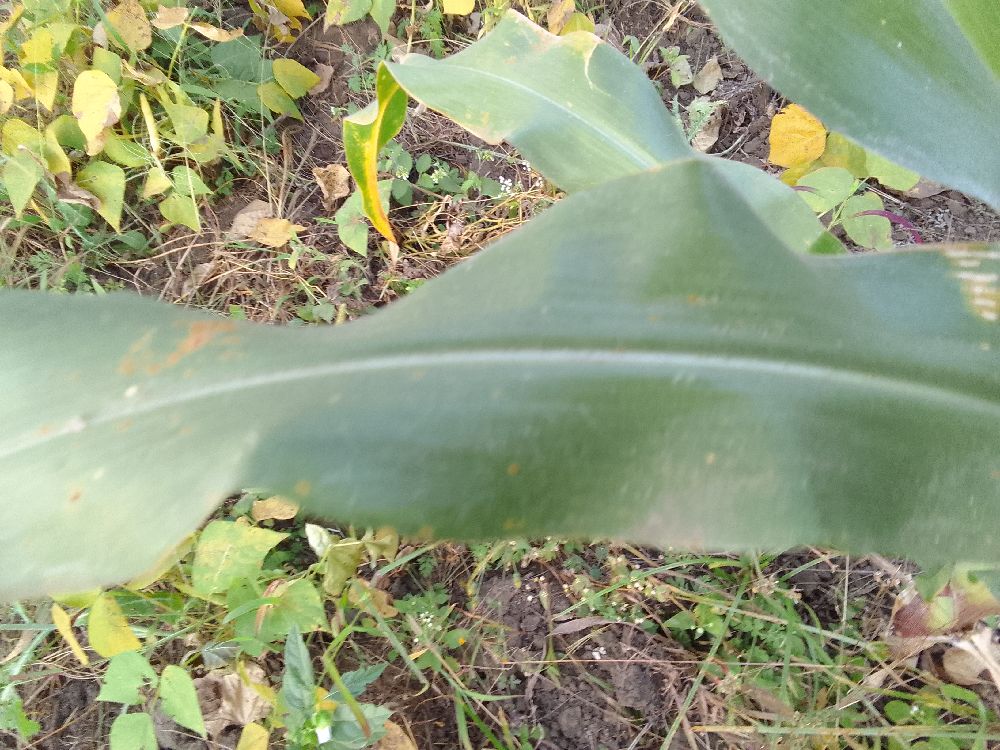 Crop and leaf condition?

maize, healthy
